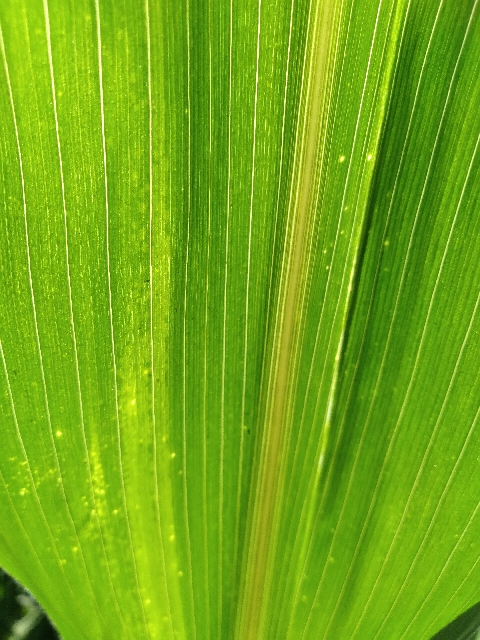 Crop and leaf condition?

maize, maize lethal necrosis
